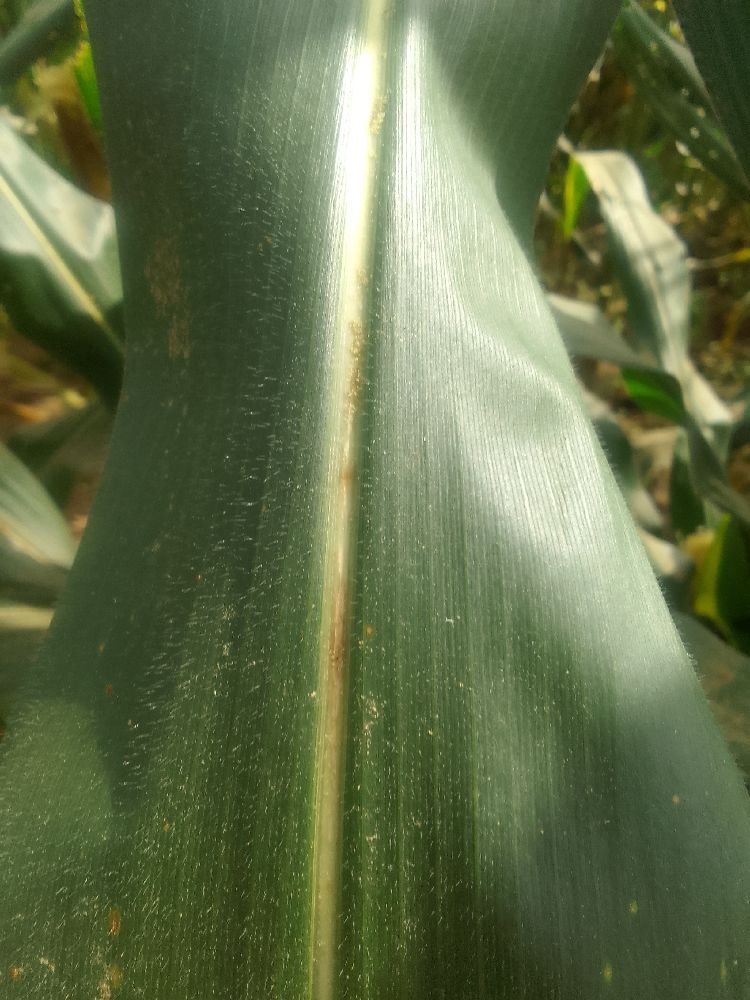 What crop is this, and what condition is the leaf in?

maize, healthy
